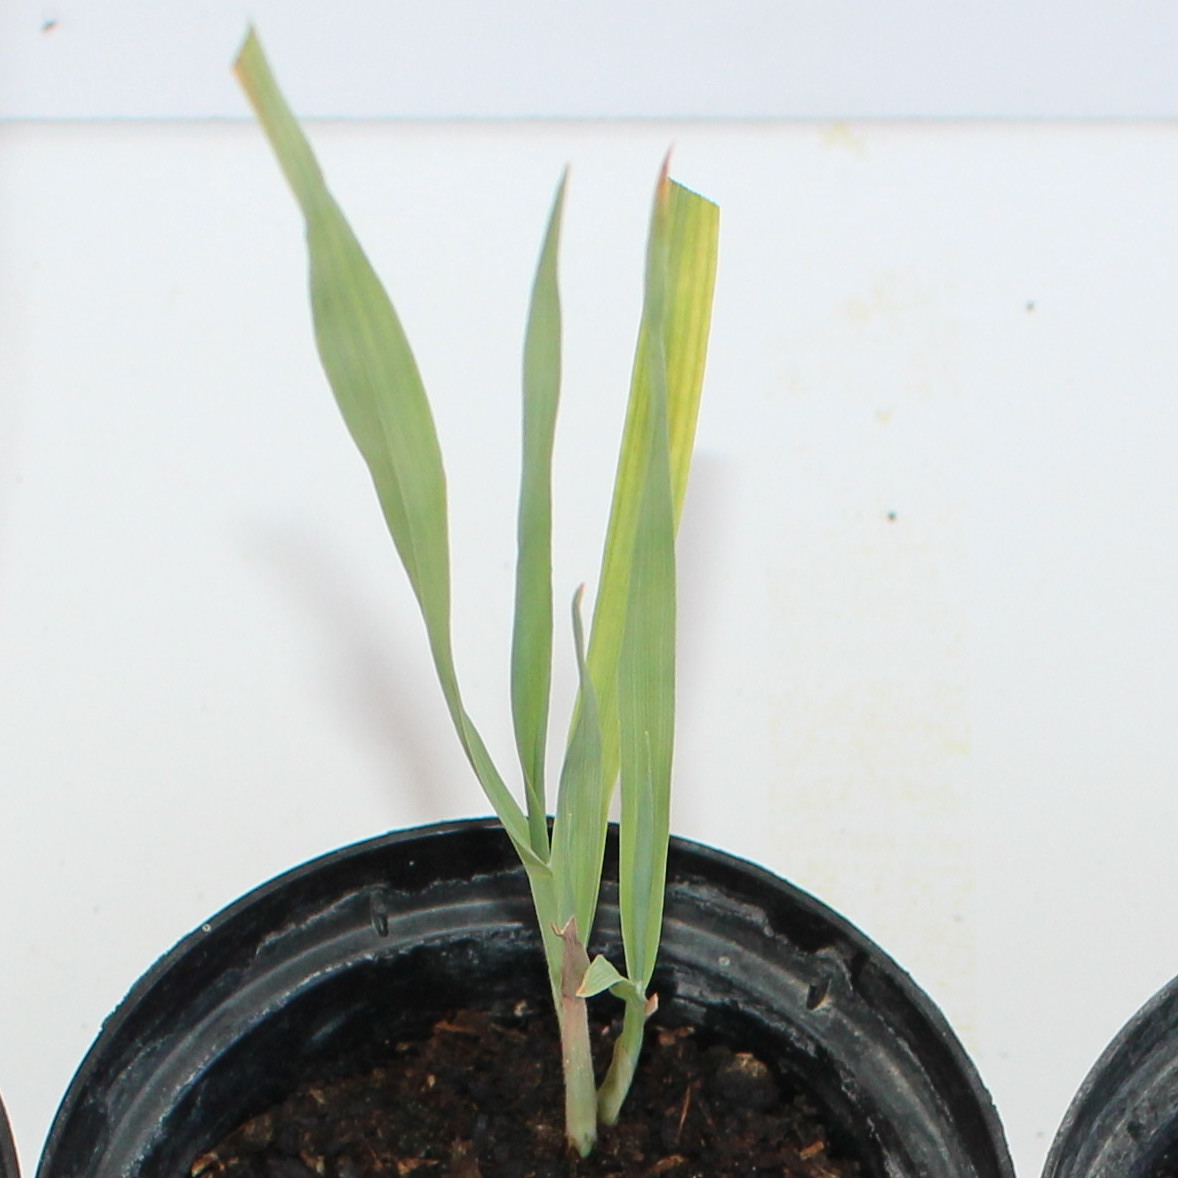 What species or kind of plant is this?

Avena sterilis
